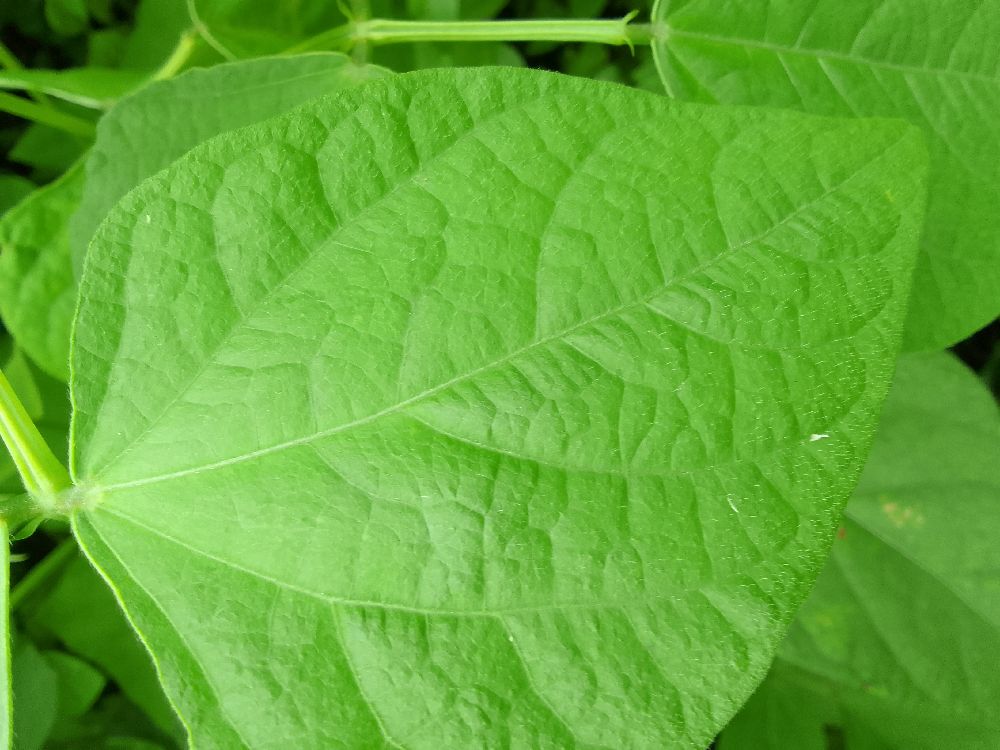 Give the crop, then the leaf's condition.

common bean, healthy
